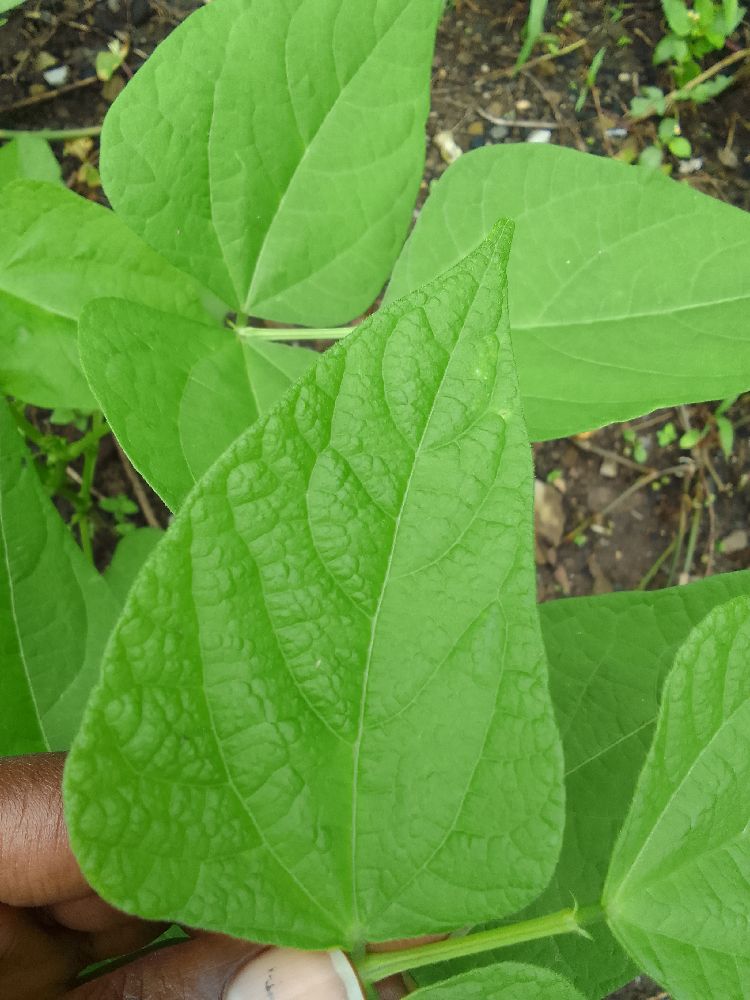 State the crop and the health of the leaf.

common bean, healthy
